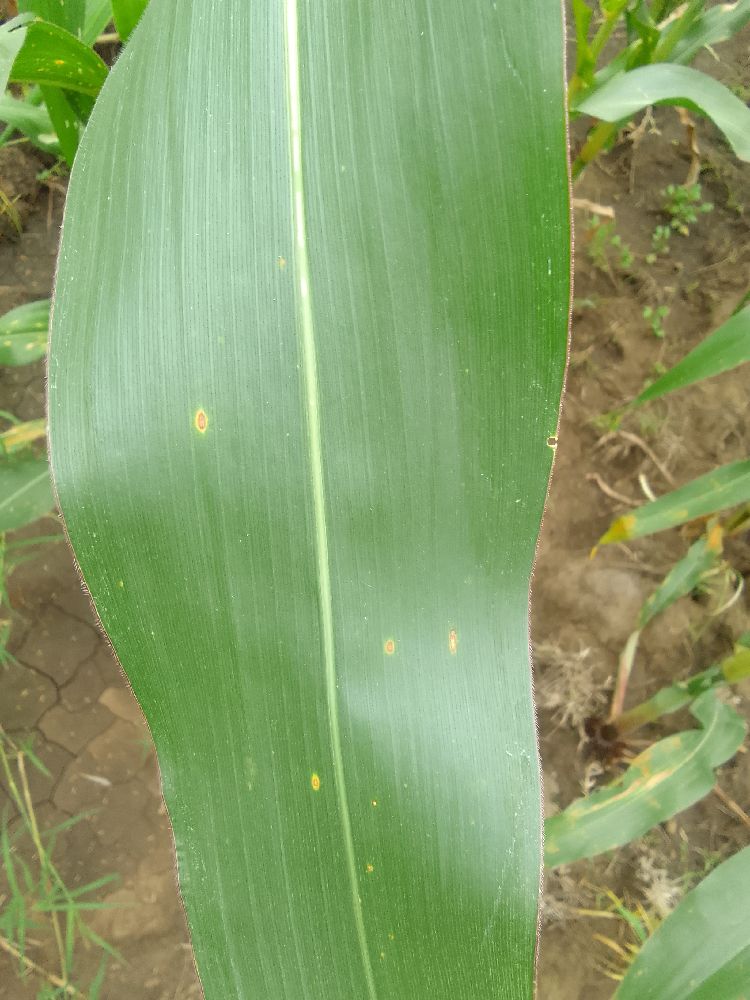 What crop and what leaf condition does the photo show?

maize, healthy
